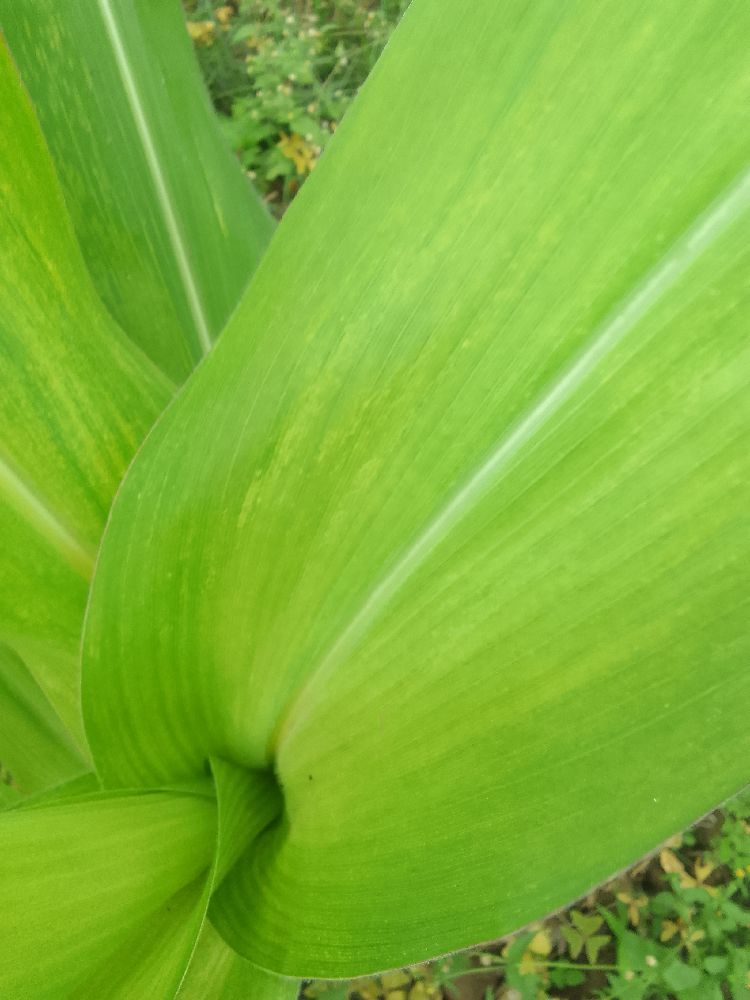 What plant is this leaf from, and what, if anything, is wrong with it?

maize, maize lethal necrosis
